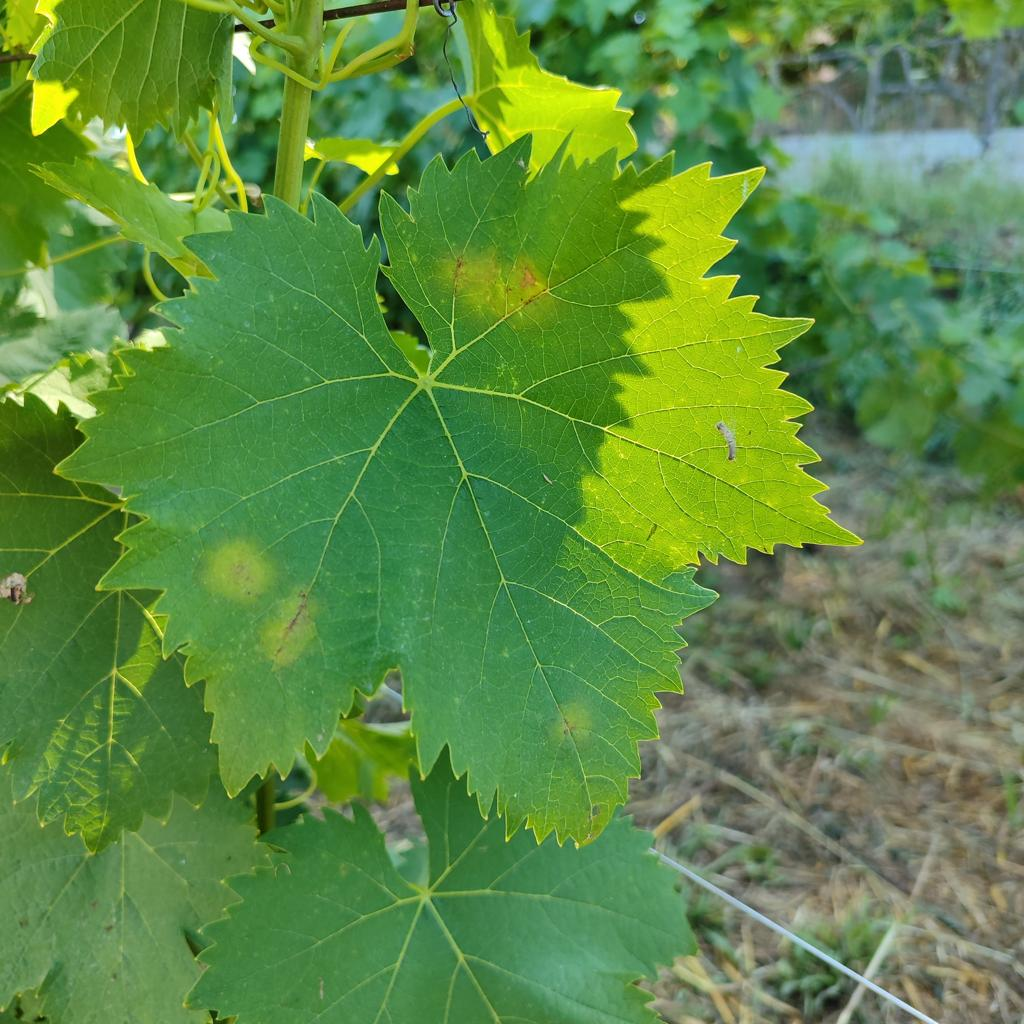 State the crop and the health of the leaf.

grapevine, downy mildew
